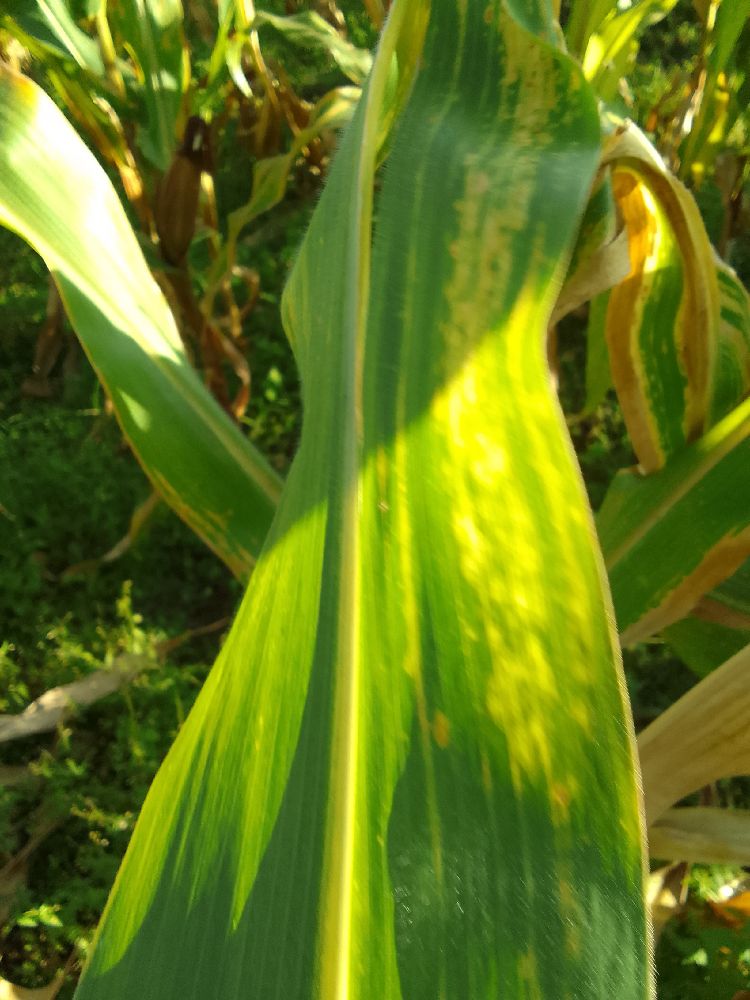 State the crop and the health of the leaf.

maize, maize lethal necrosis
